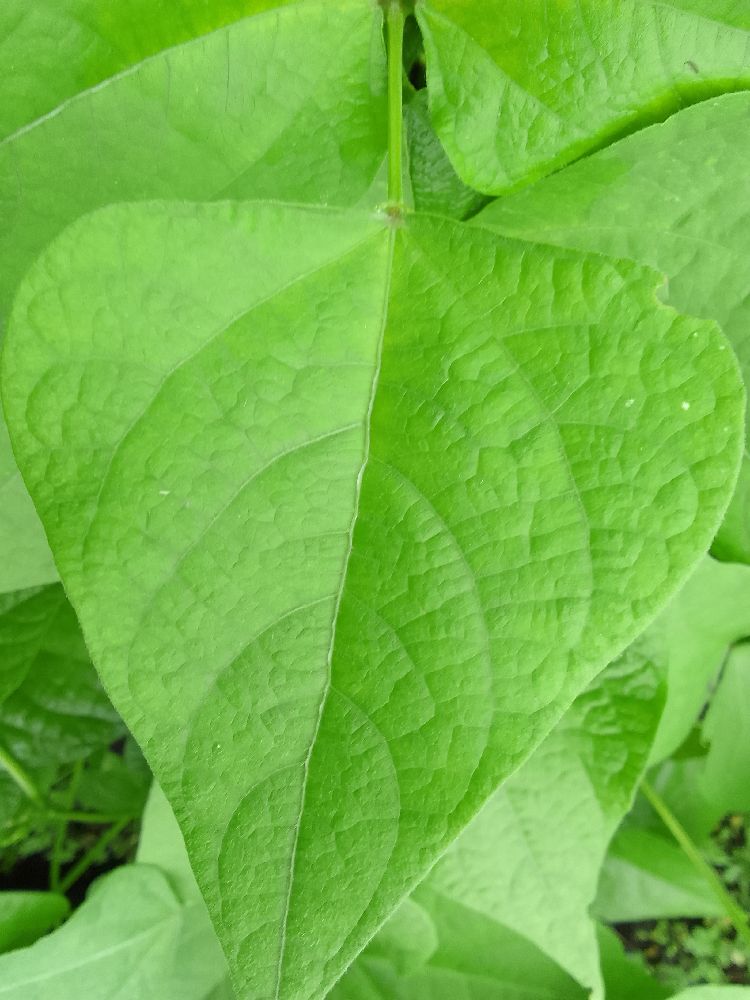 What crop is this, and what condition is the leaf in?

common bean, healthy
